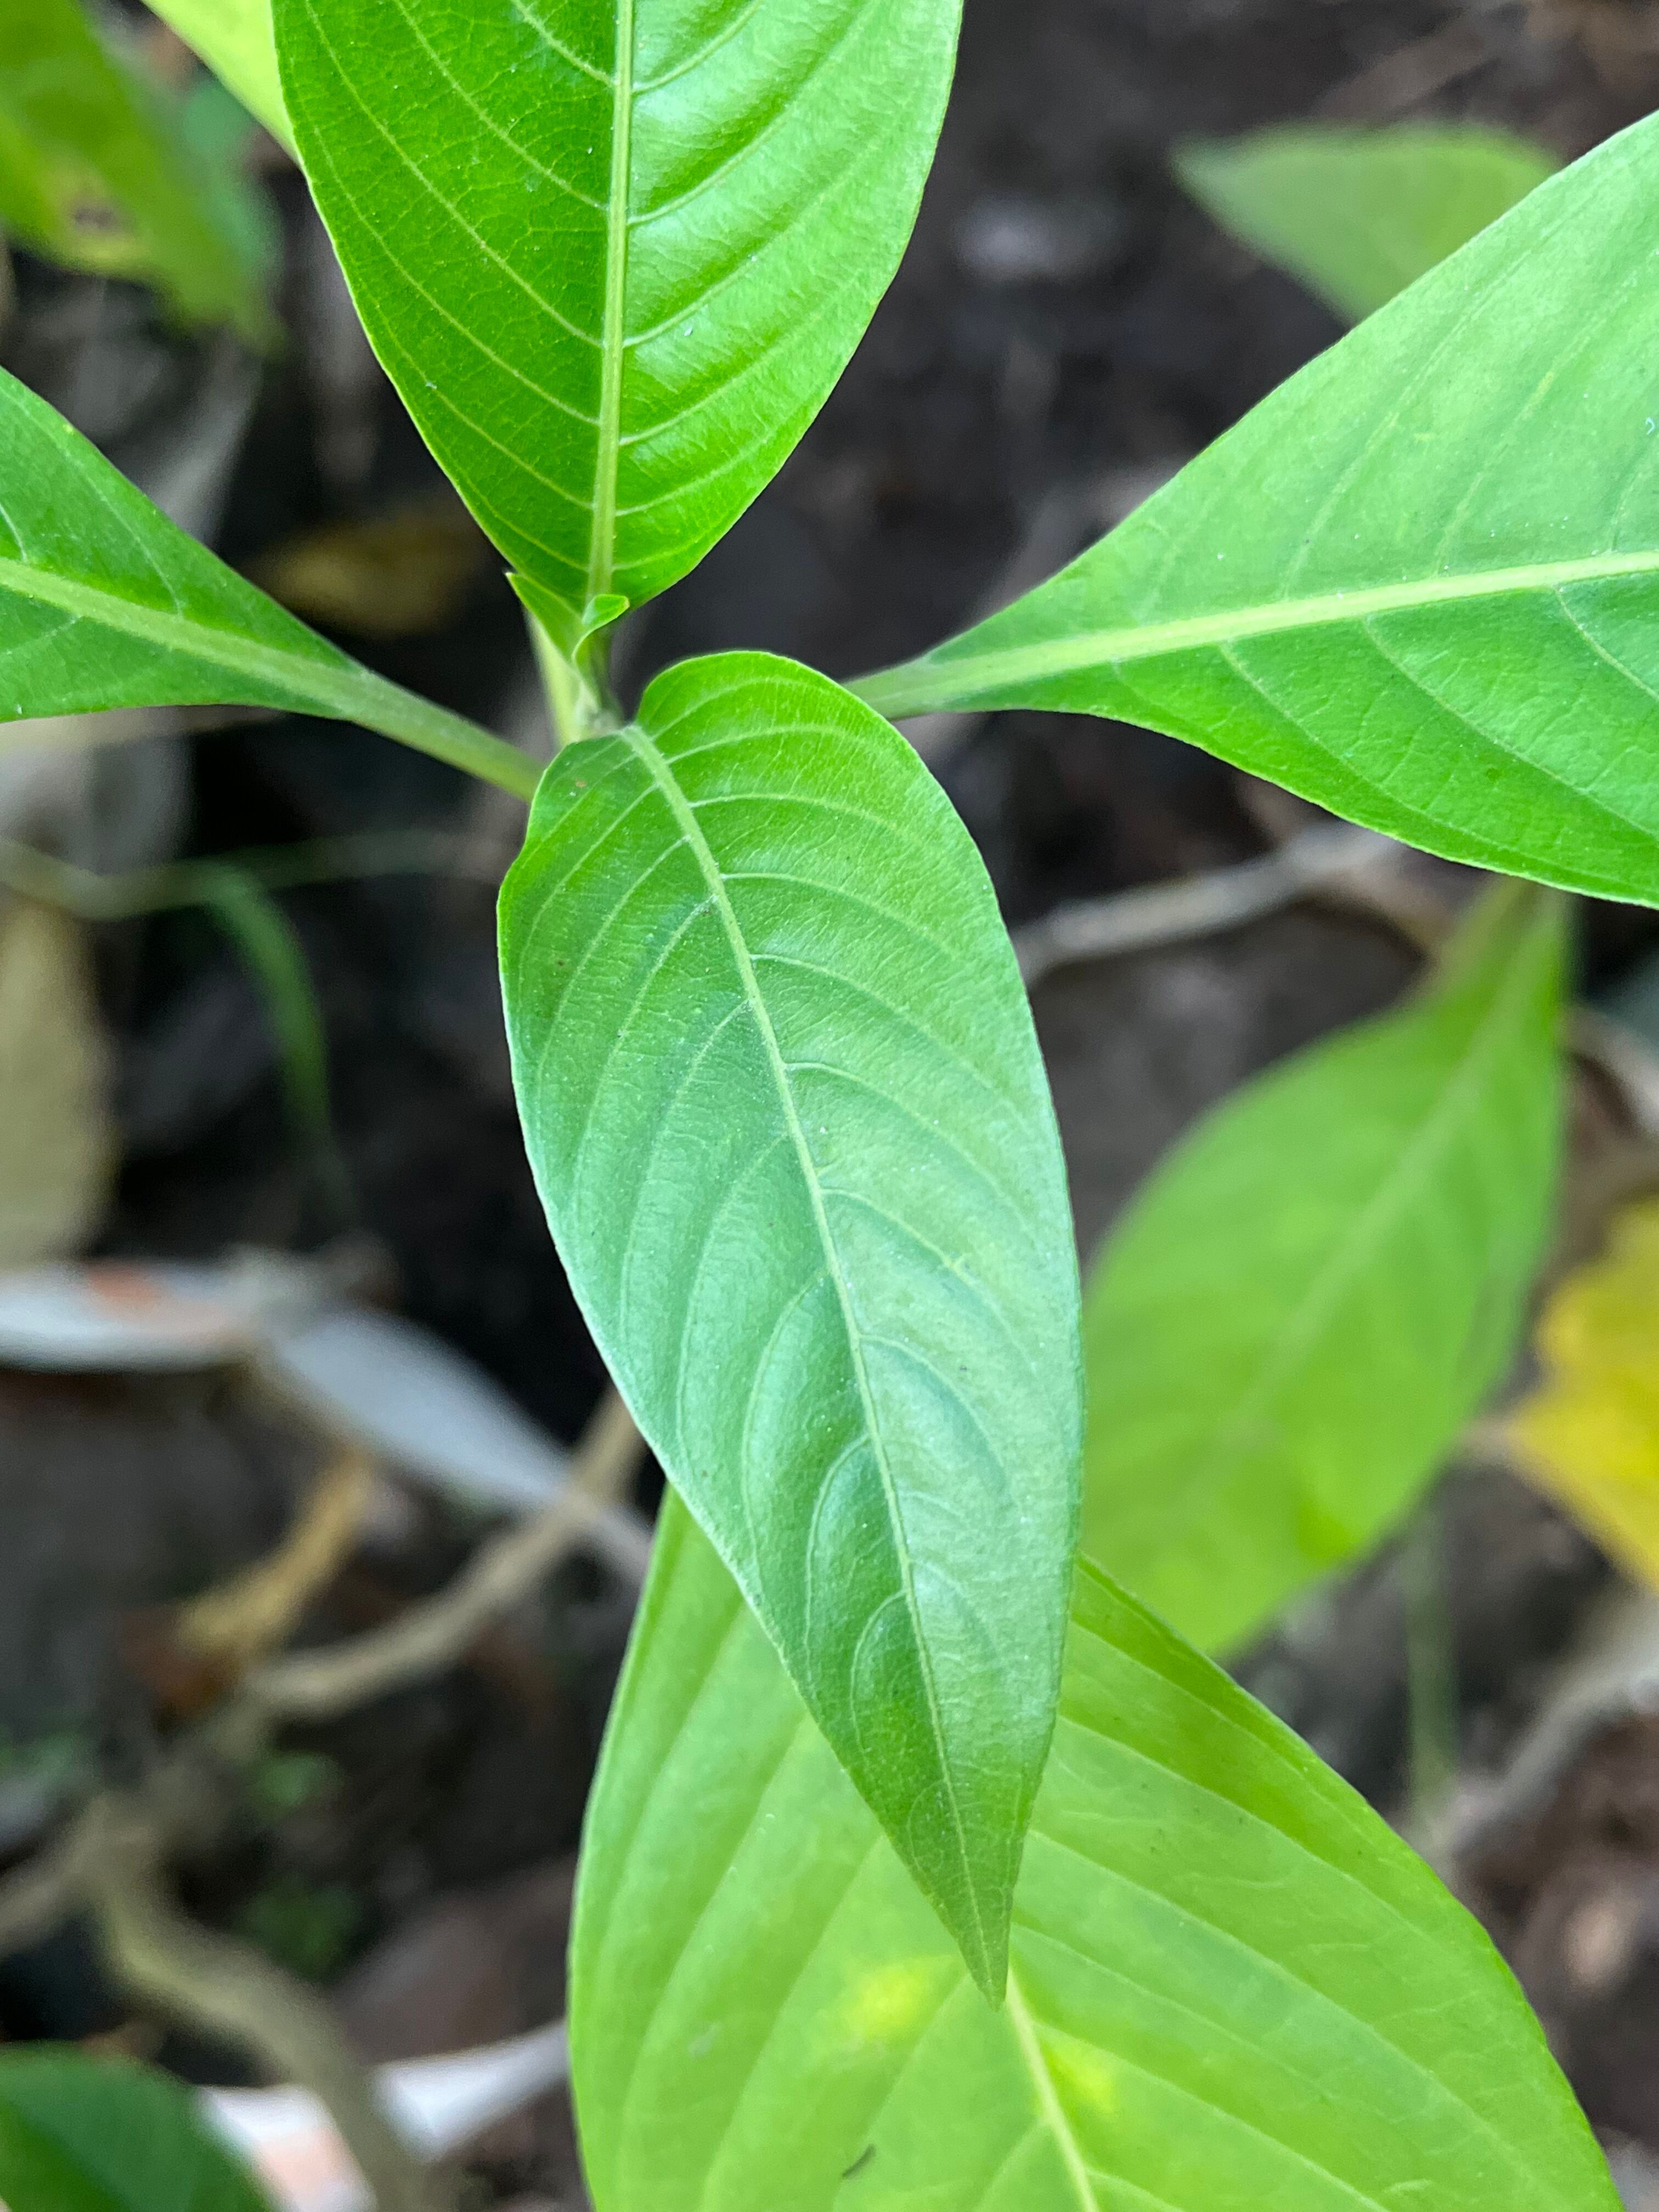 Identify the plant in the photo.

vasaka
